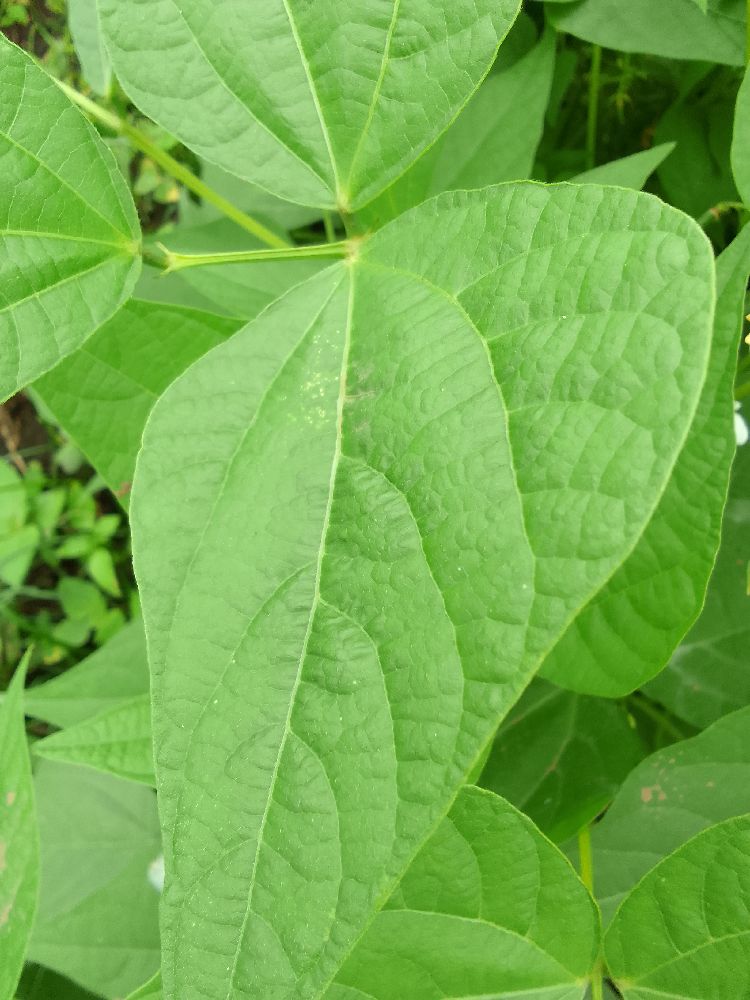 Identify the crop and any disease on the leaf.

common bean, healthy
